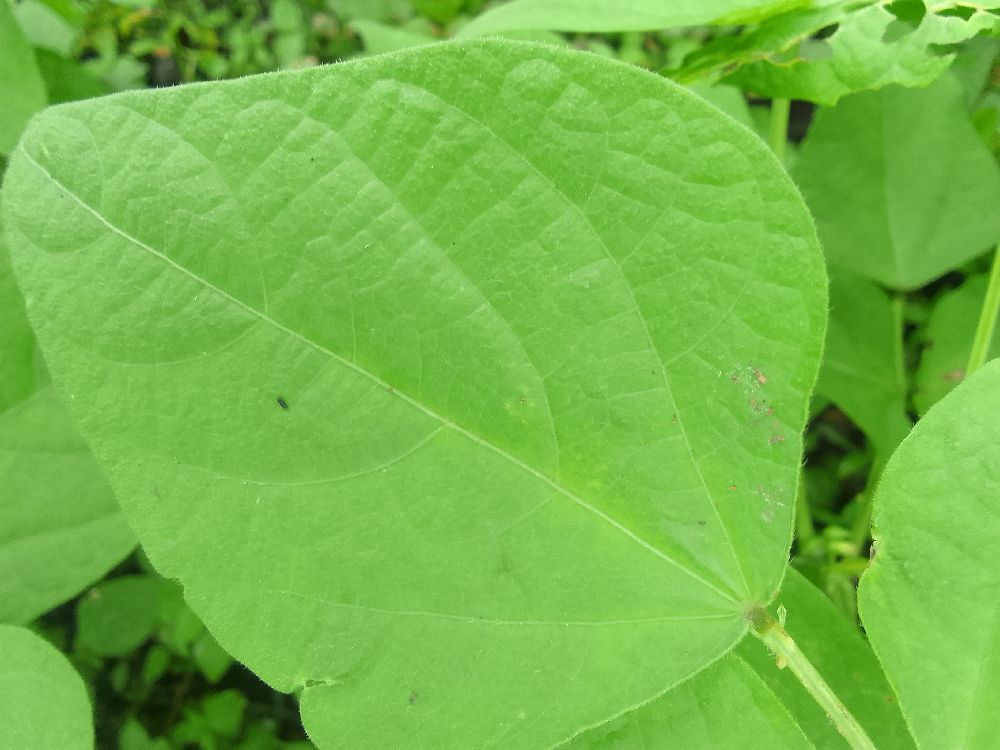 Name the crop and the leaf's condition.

common bean, healthy
